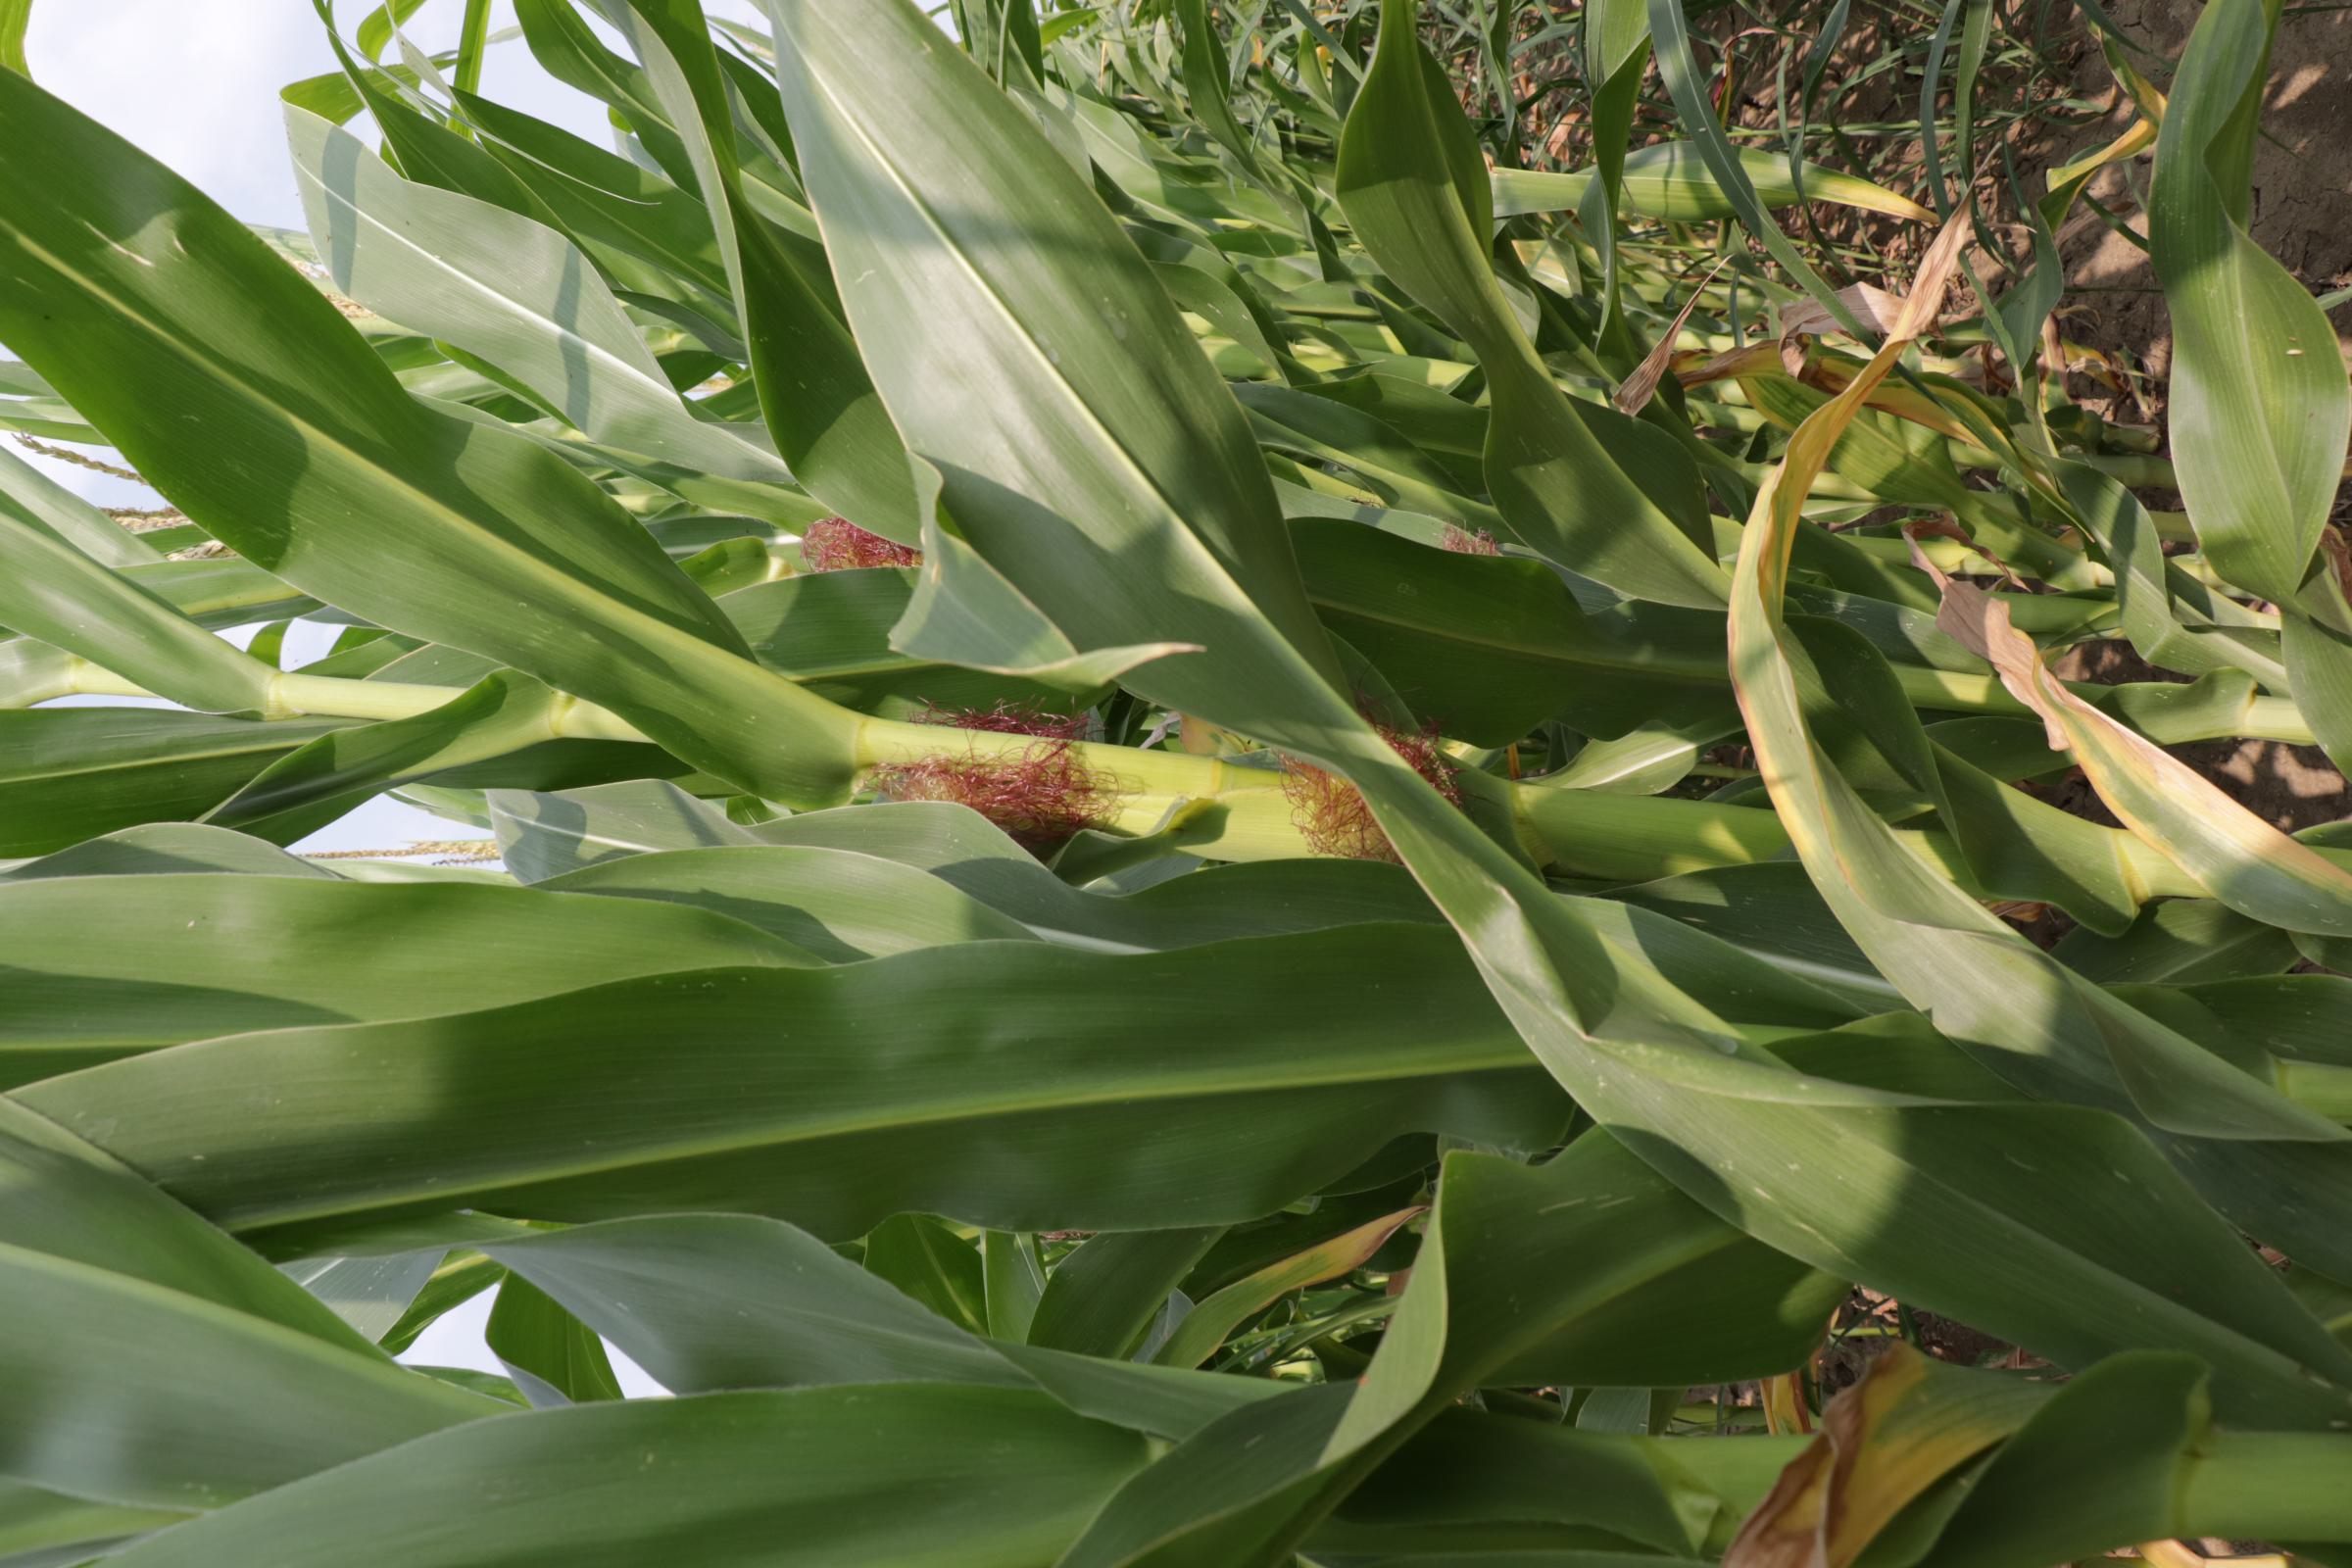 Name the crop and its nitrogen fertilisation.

maize, full nitrogen fertilisation
